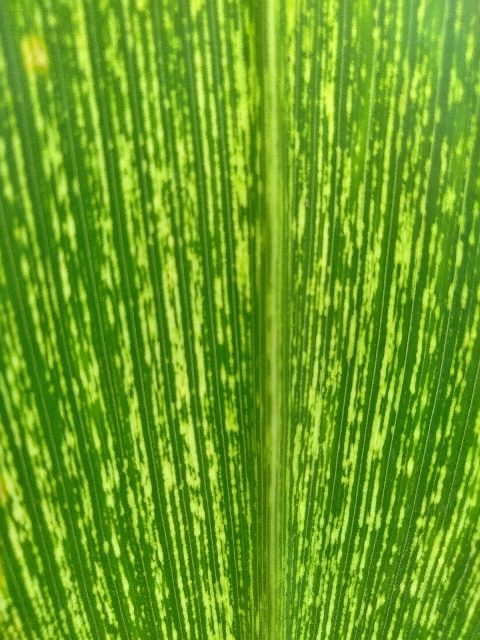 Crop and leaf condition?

maize, maize streak virus
